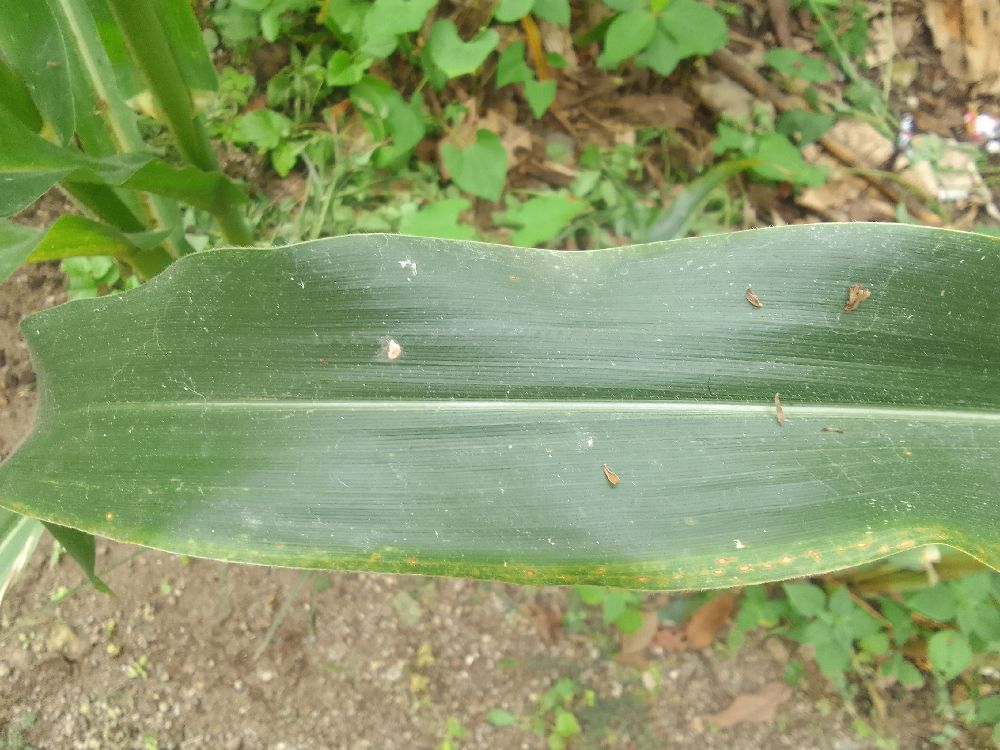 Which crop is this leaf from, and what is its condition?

maize, healthy
